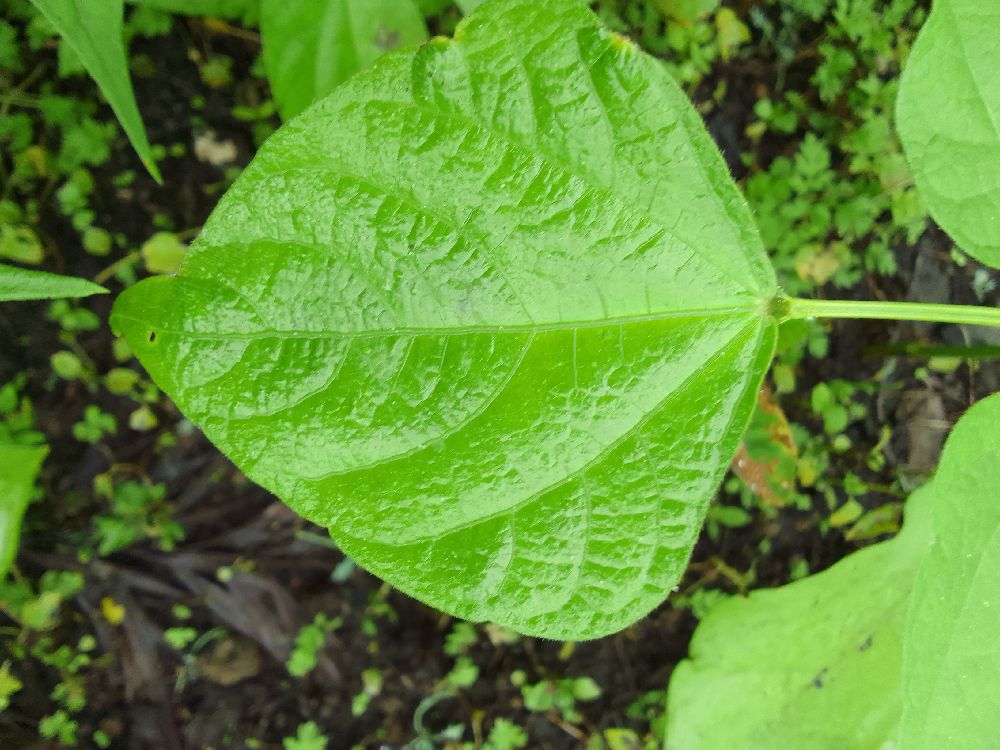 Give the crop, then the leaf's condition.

common bean, healthy
